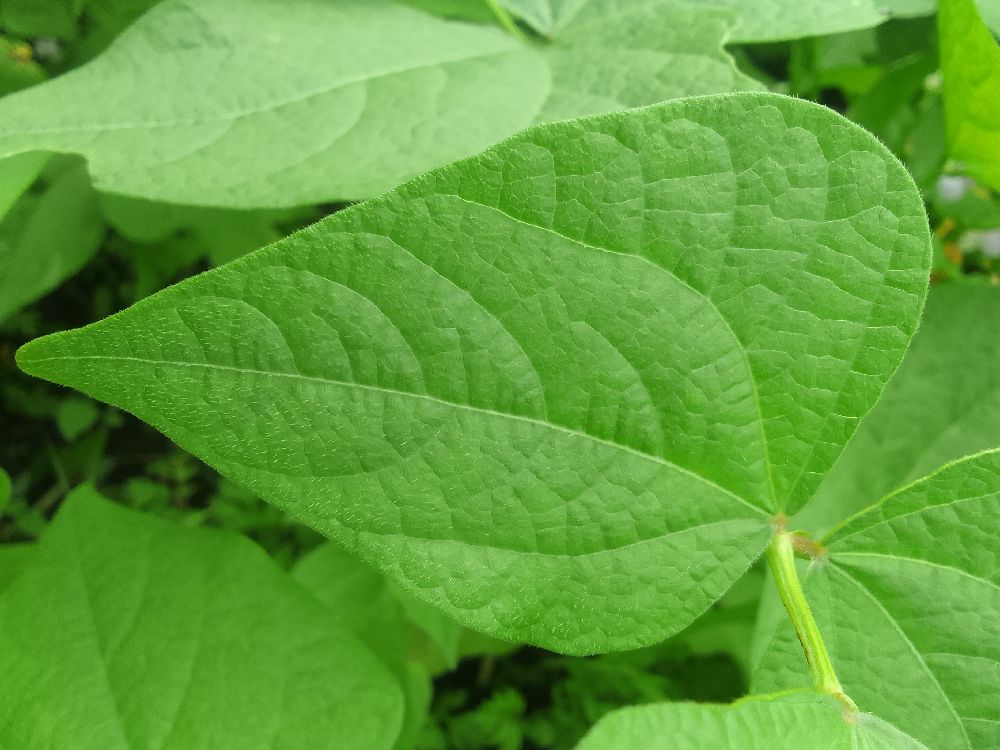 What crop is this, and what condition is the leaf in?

common bean, healthy
